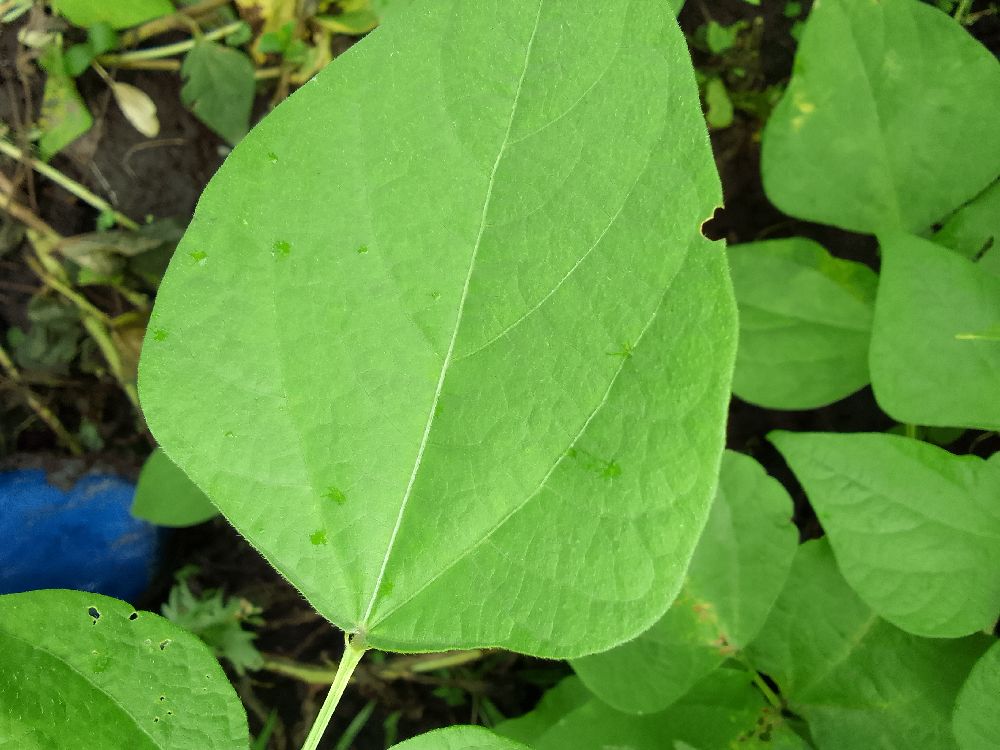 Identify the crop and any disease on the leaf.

common bean, healthy
